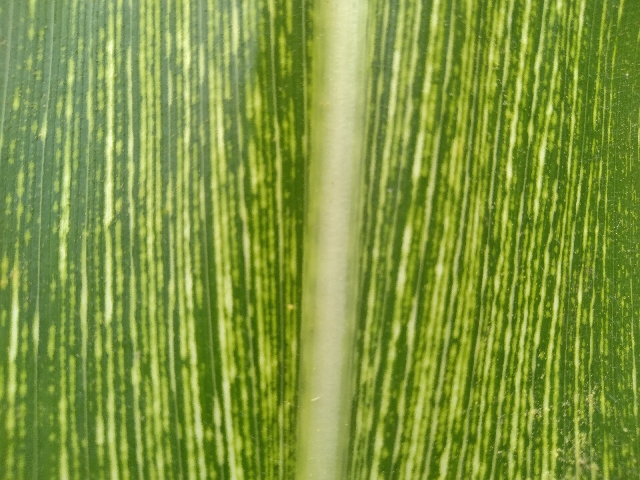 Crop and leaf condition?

maize, maize streak virus
